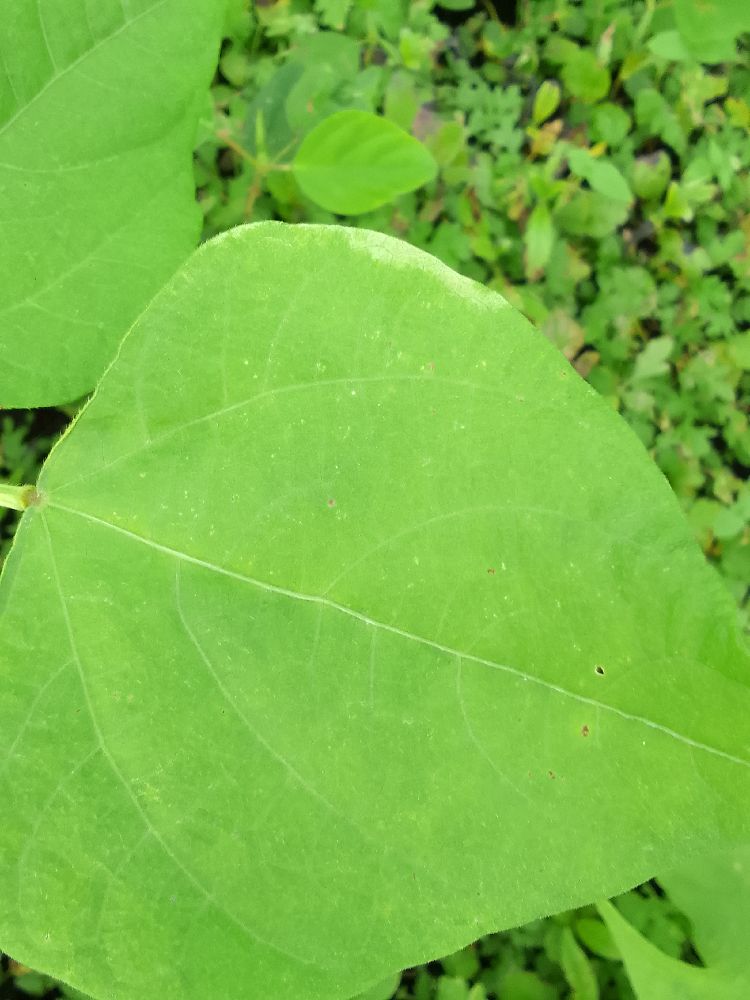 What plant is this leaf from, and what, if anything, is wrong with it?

common bean, healthy
